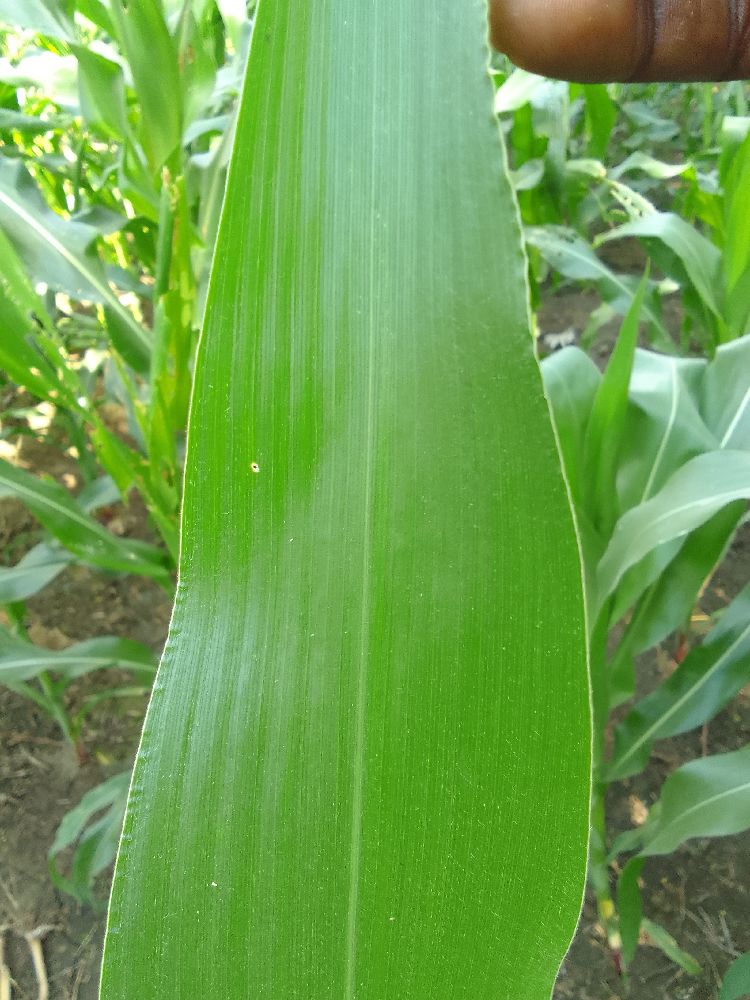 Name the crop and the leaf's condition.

maize, healthy
